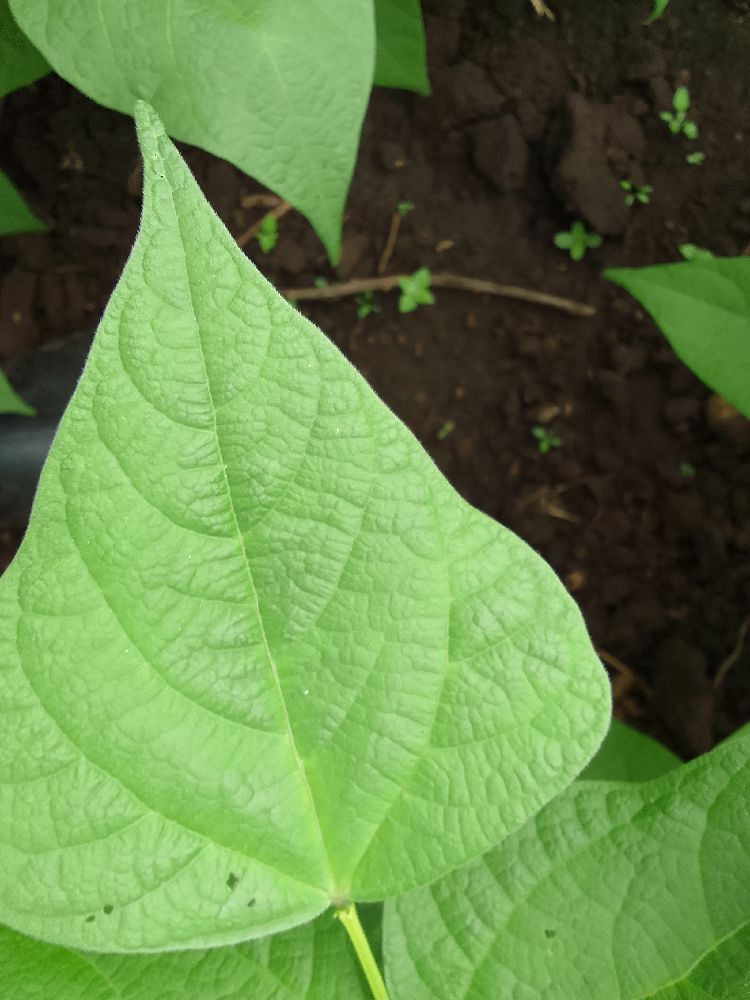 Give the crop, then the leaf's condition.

common bean, healthy
